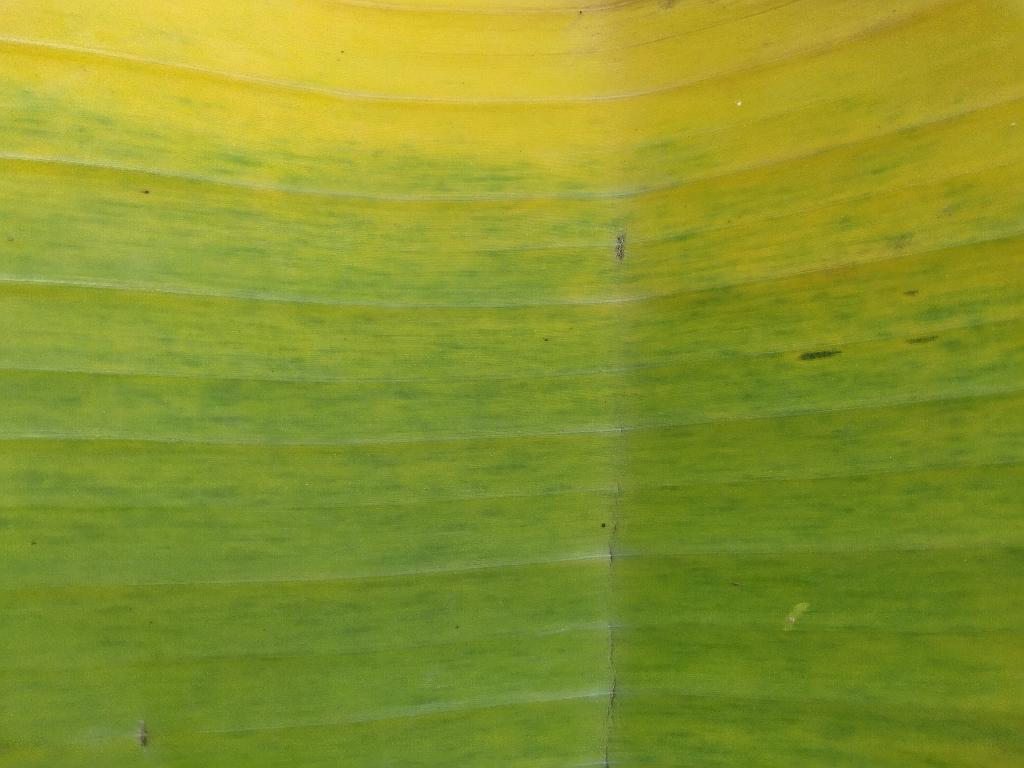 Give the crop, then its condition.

banana, fusarium wilt race 1
